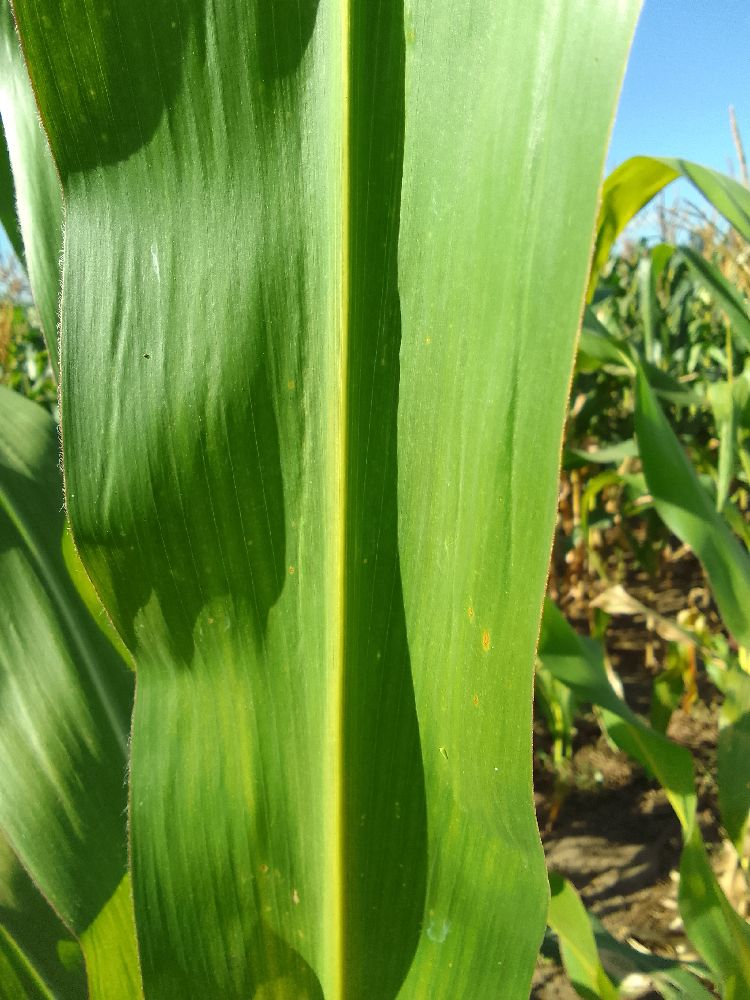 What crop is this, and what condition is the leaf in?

maize, healthy
